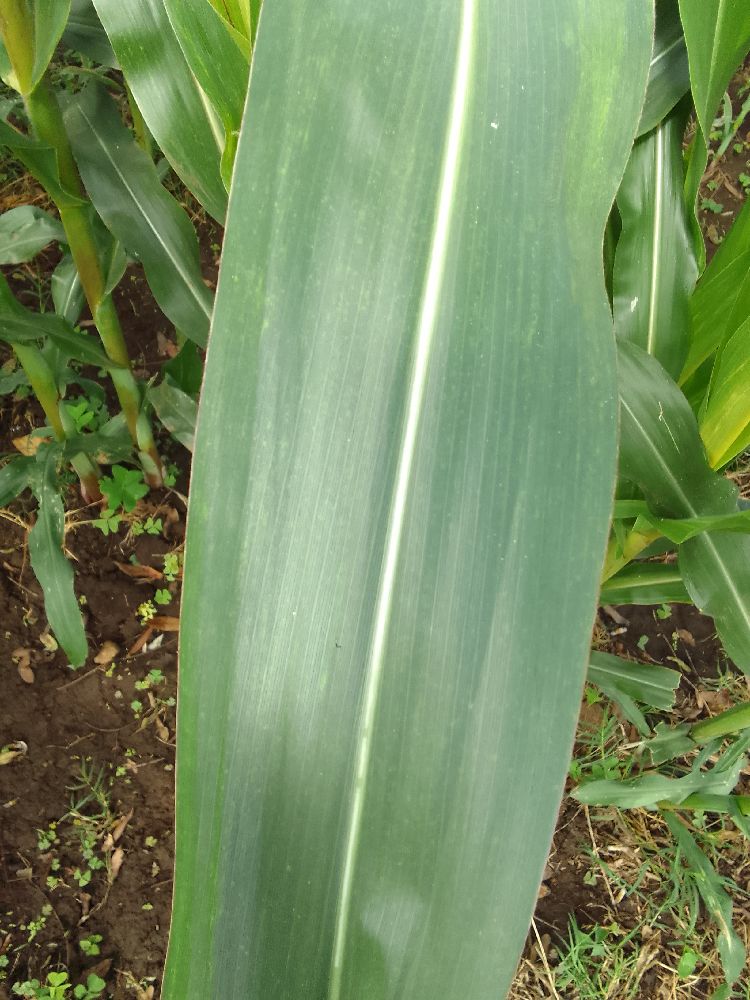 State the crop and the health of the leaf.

maize, healthy
